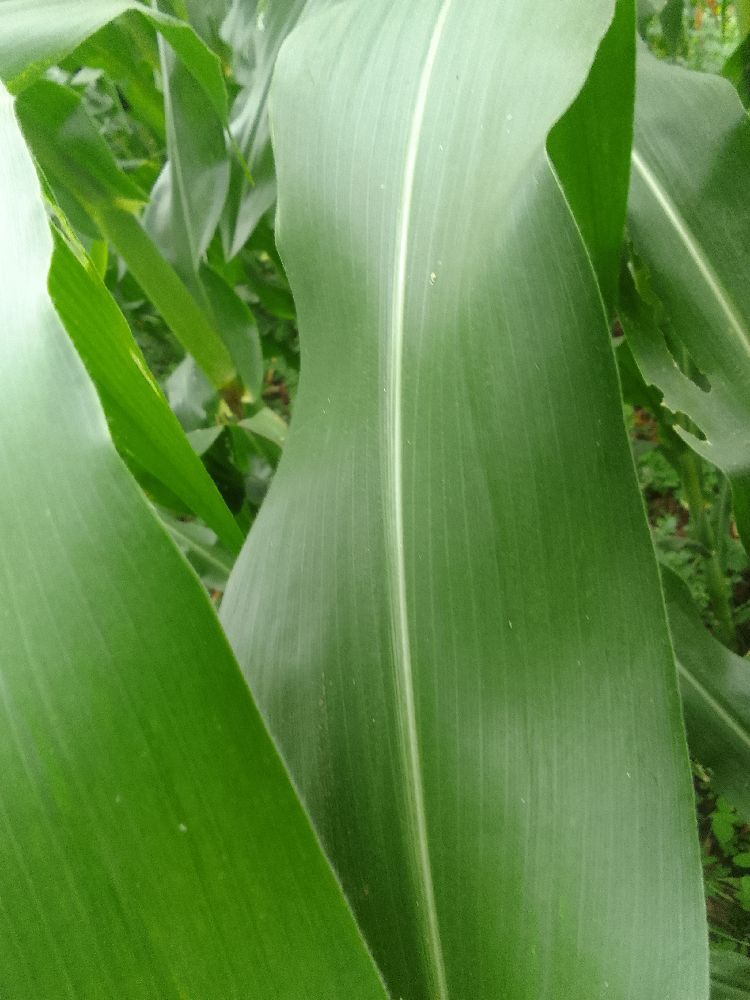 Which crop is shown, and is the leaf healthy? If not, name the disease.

maize, healthy
